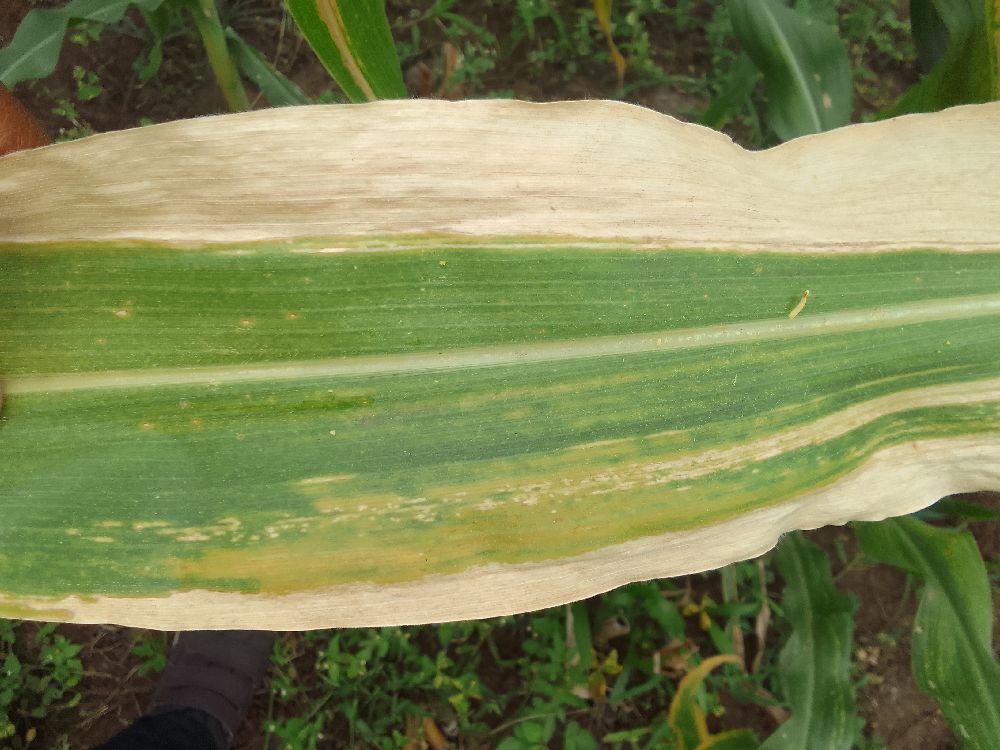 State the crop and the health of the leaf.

maize, maize lethal necrosis
